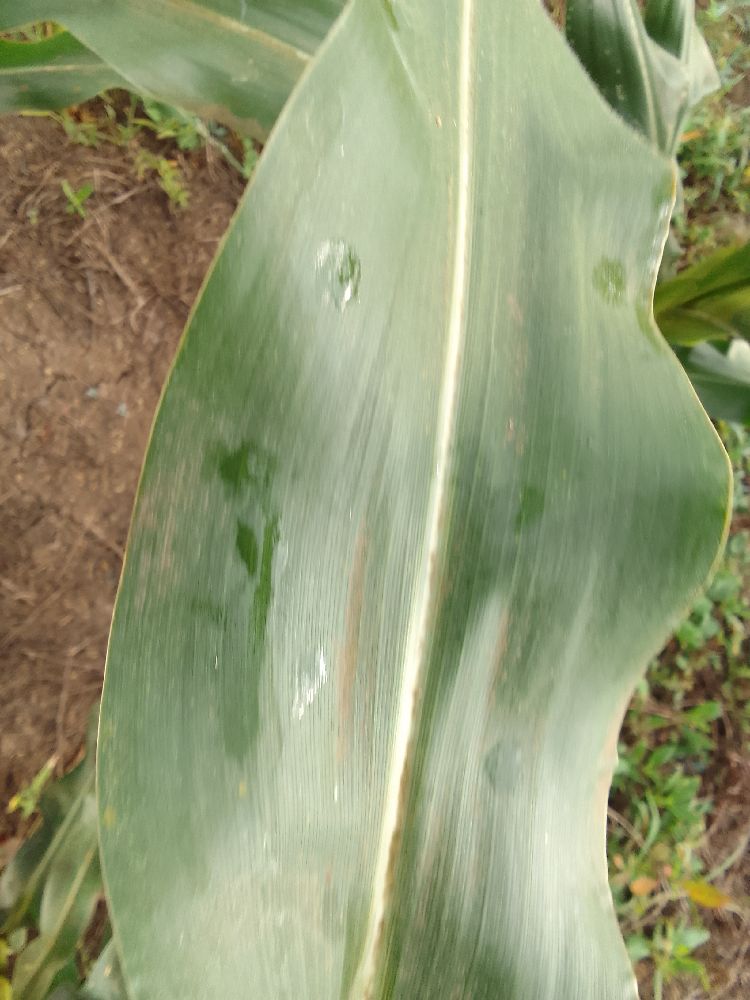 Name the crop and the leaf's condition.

maize, healthy
